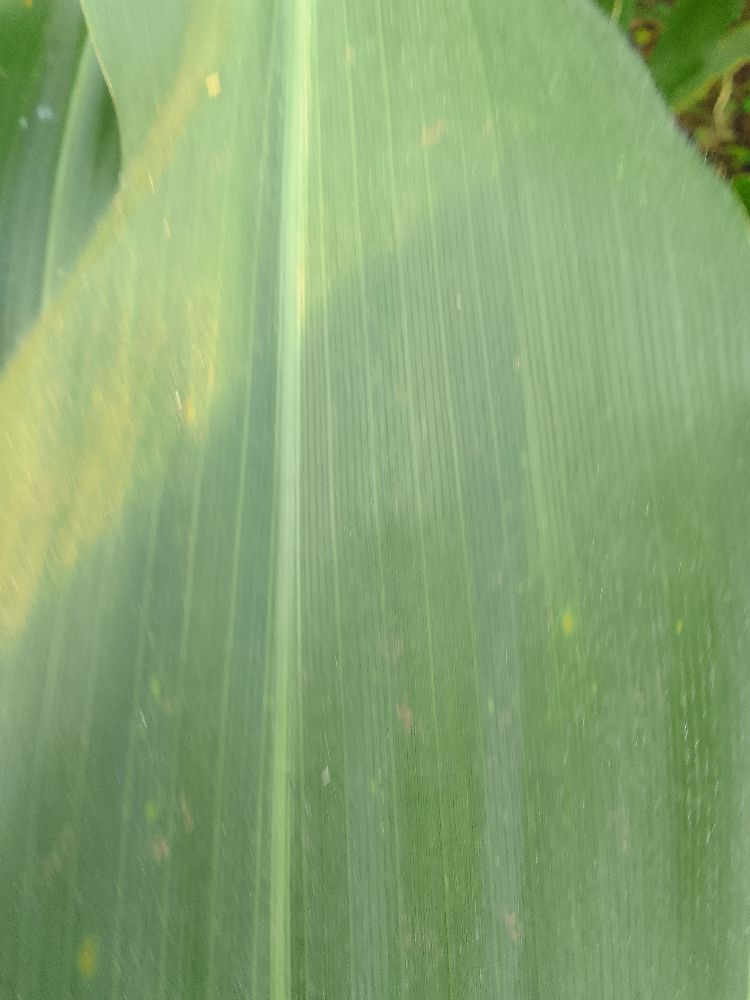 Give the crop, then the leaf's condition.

common bean, healthy
